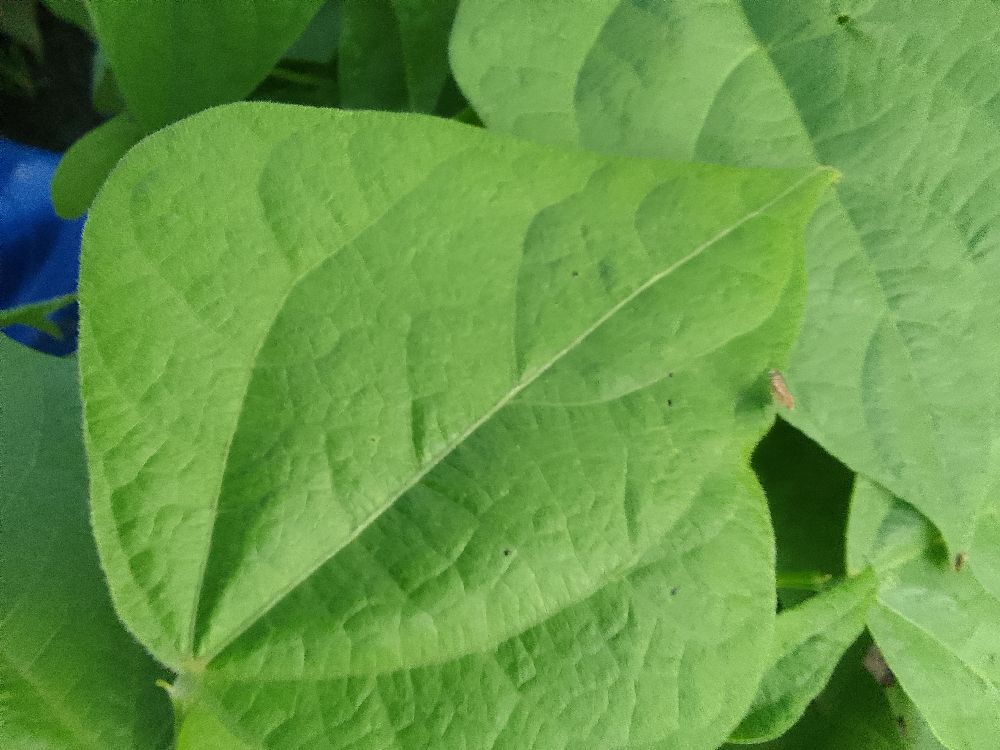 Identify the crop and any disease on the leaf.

common bean, healthy
